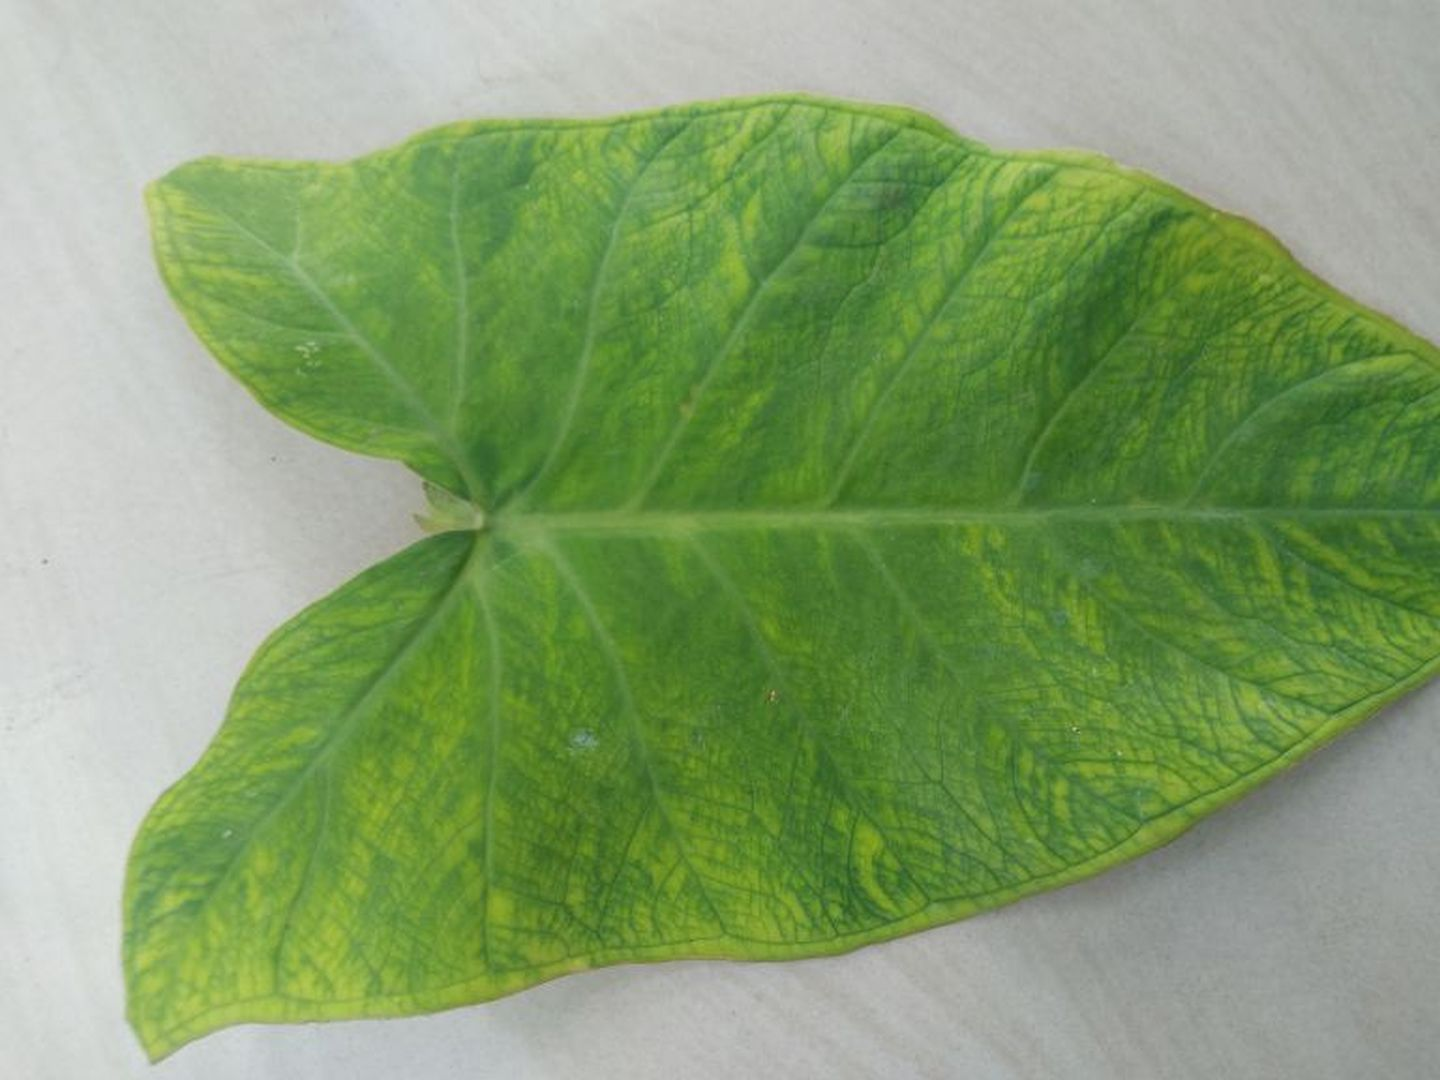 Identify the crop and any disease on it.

taro, mosaic
